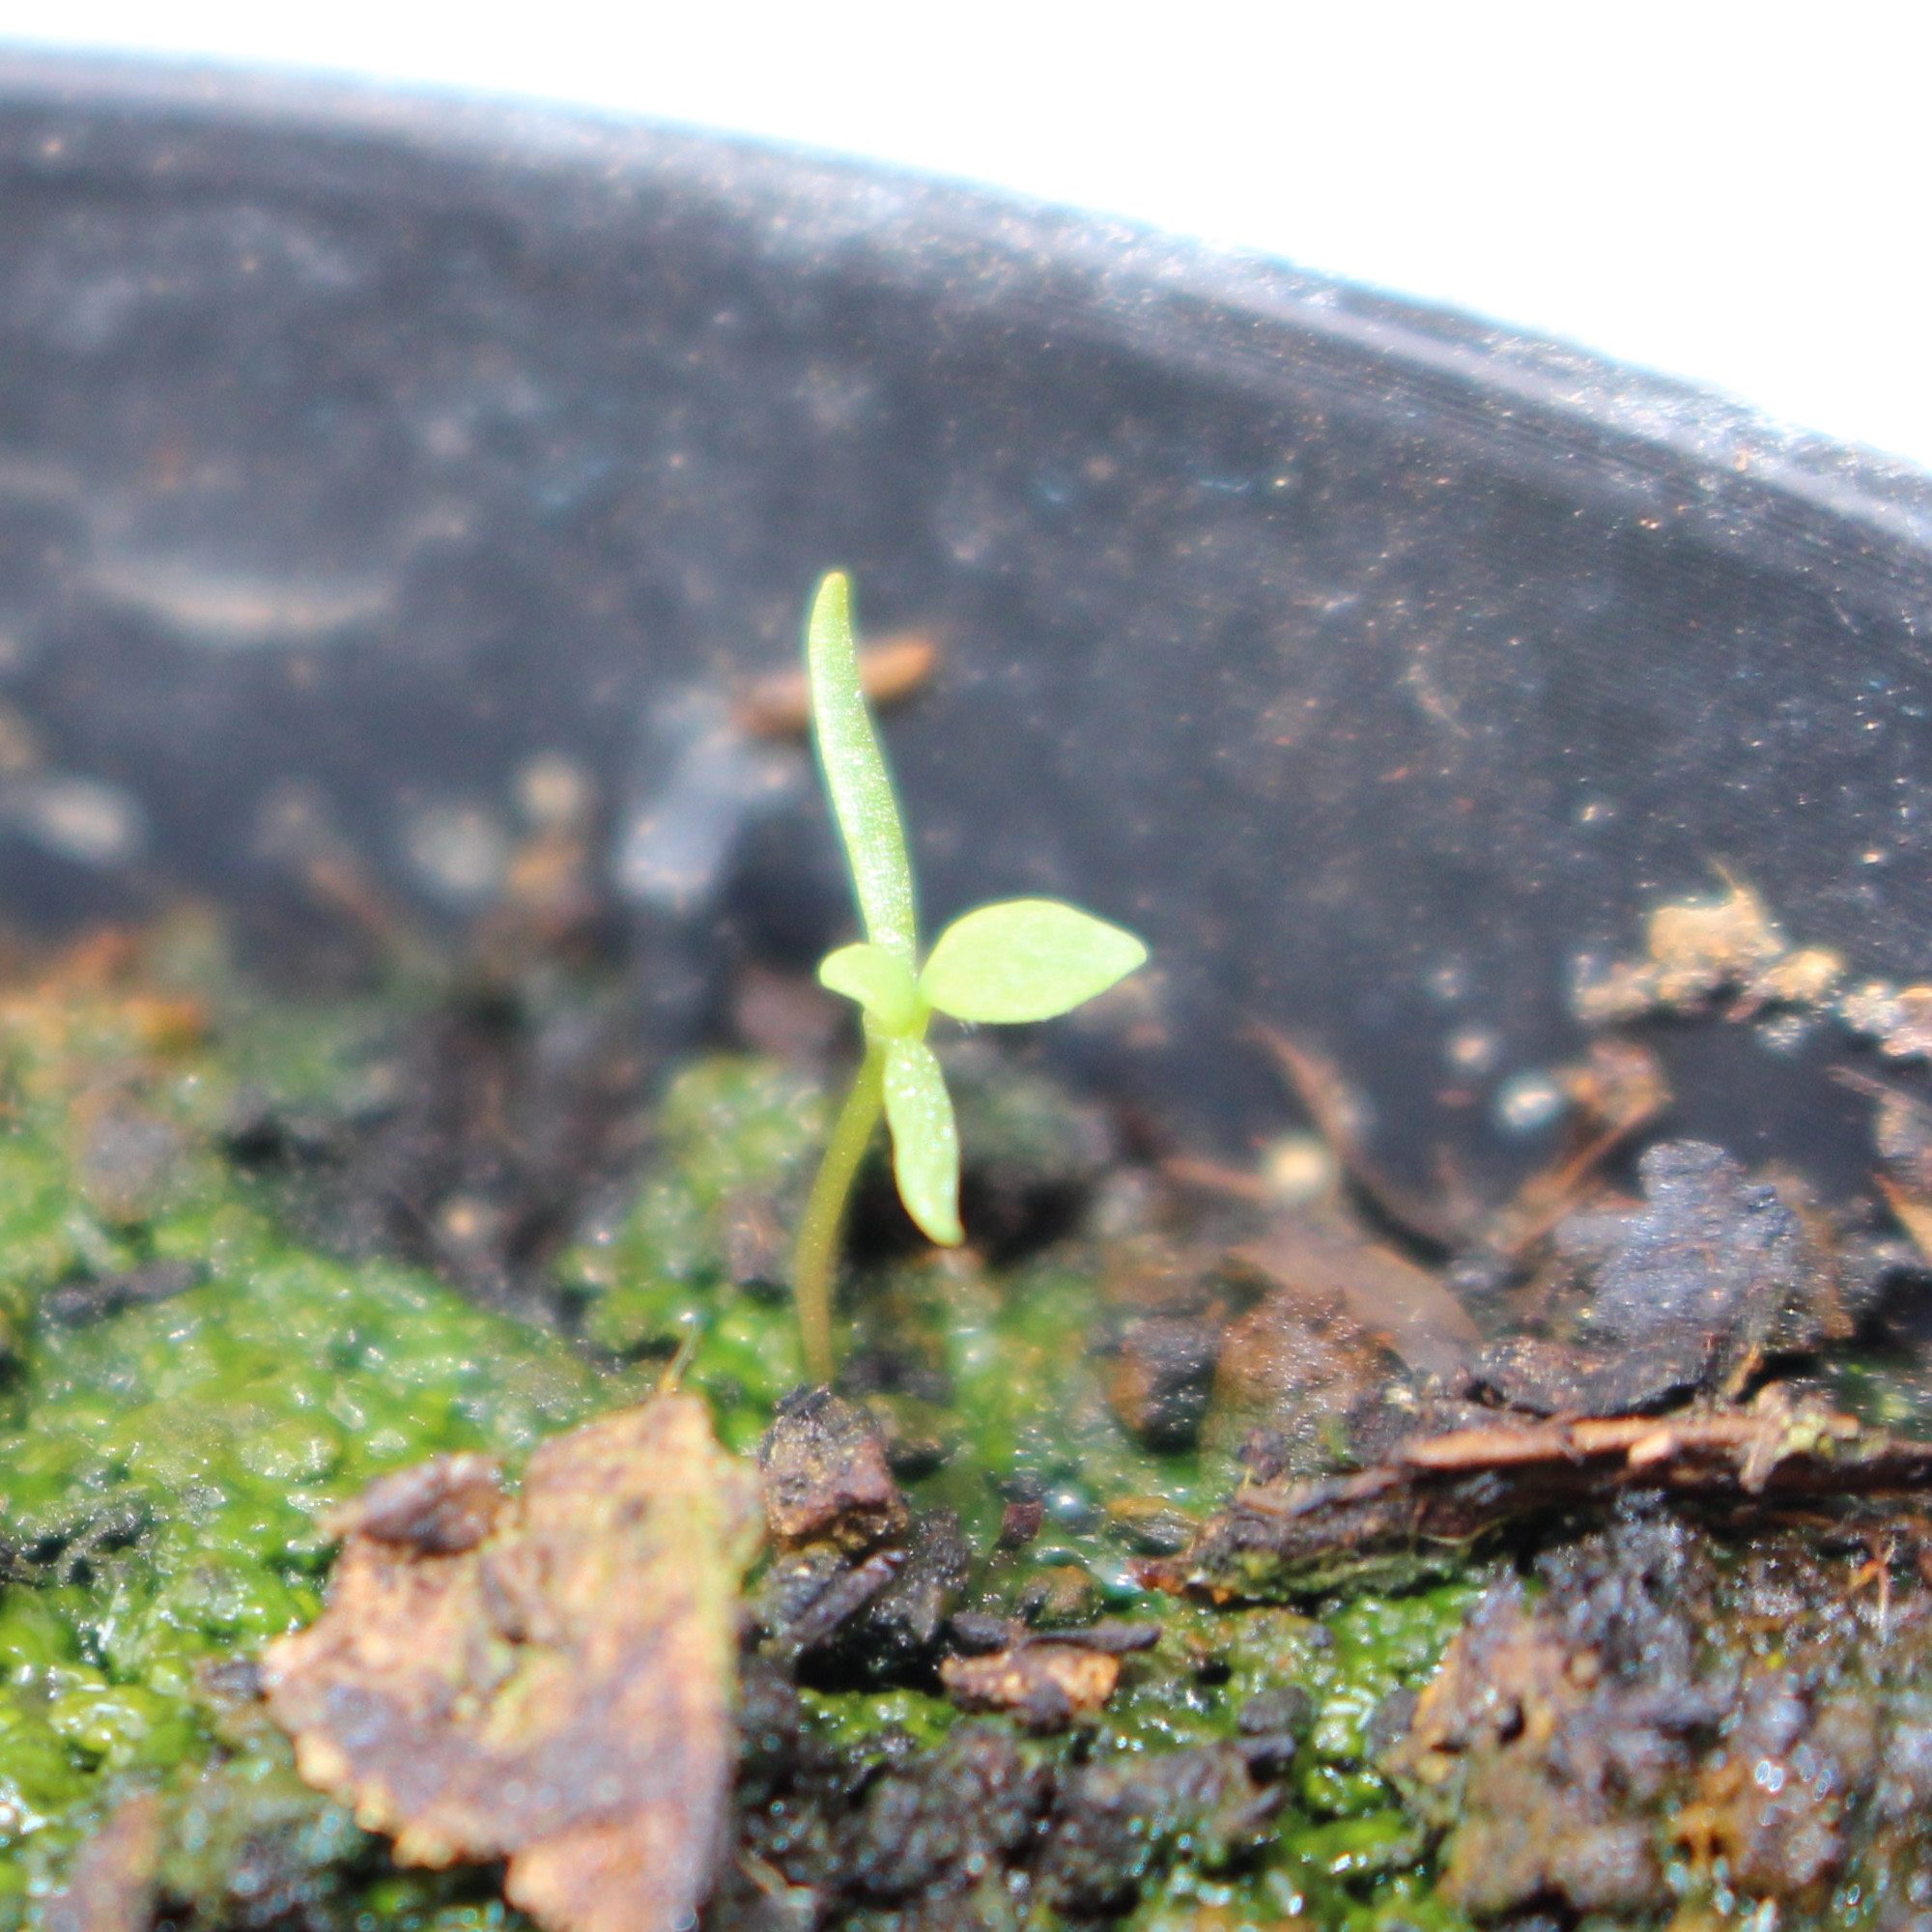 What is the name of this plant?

Papaver rhoeas
